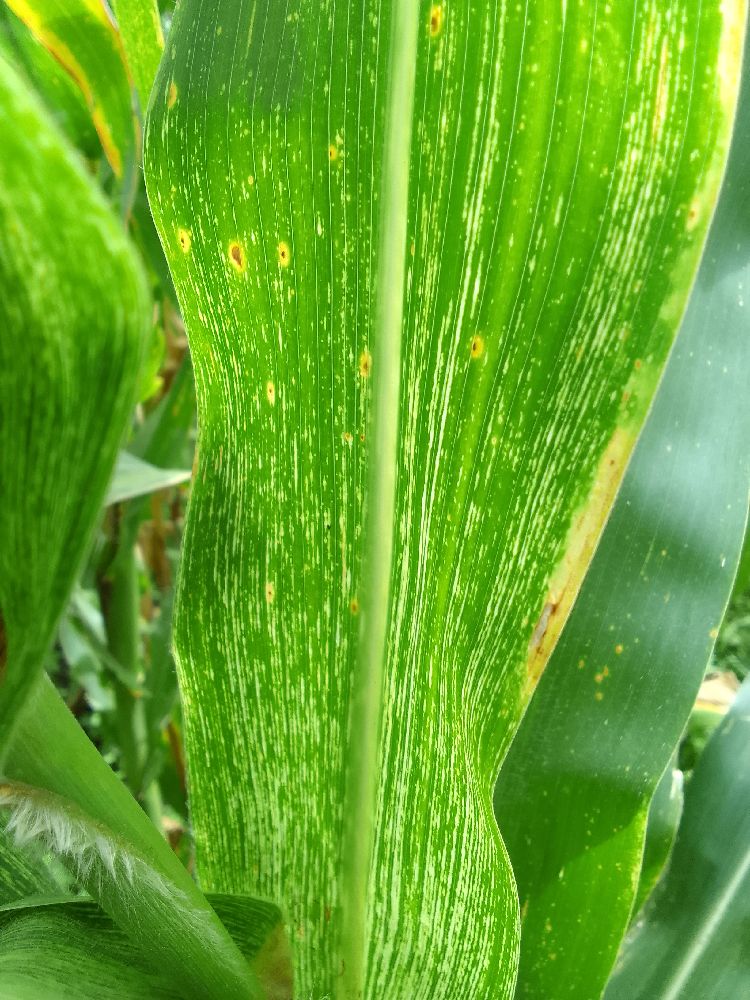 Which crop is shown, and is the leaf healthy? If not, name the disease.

maize, maize streak virus
